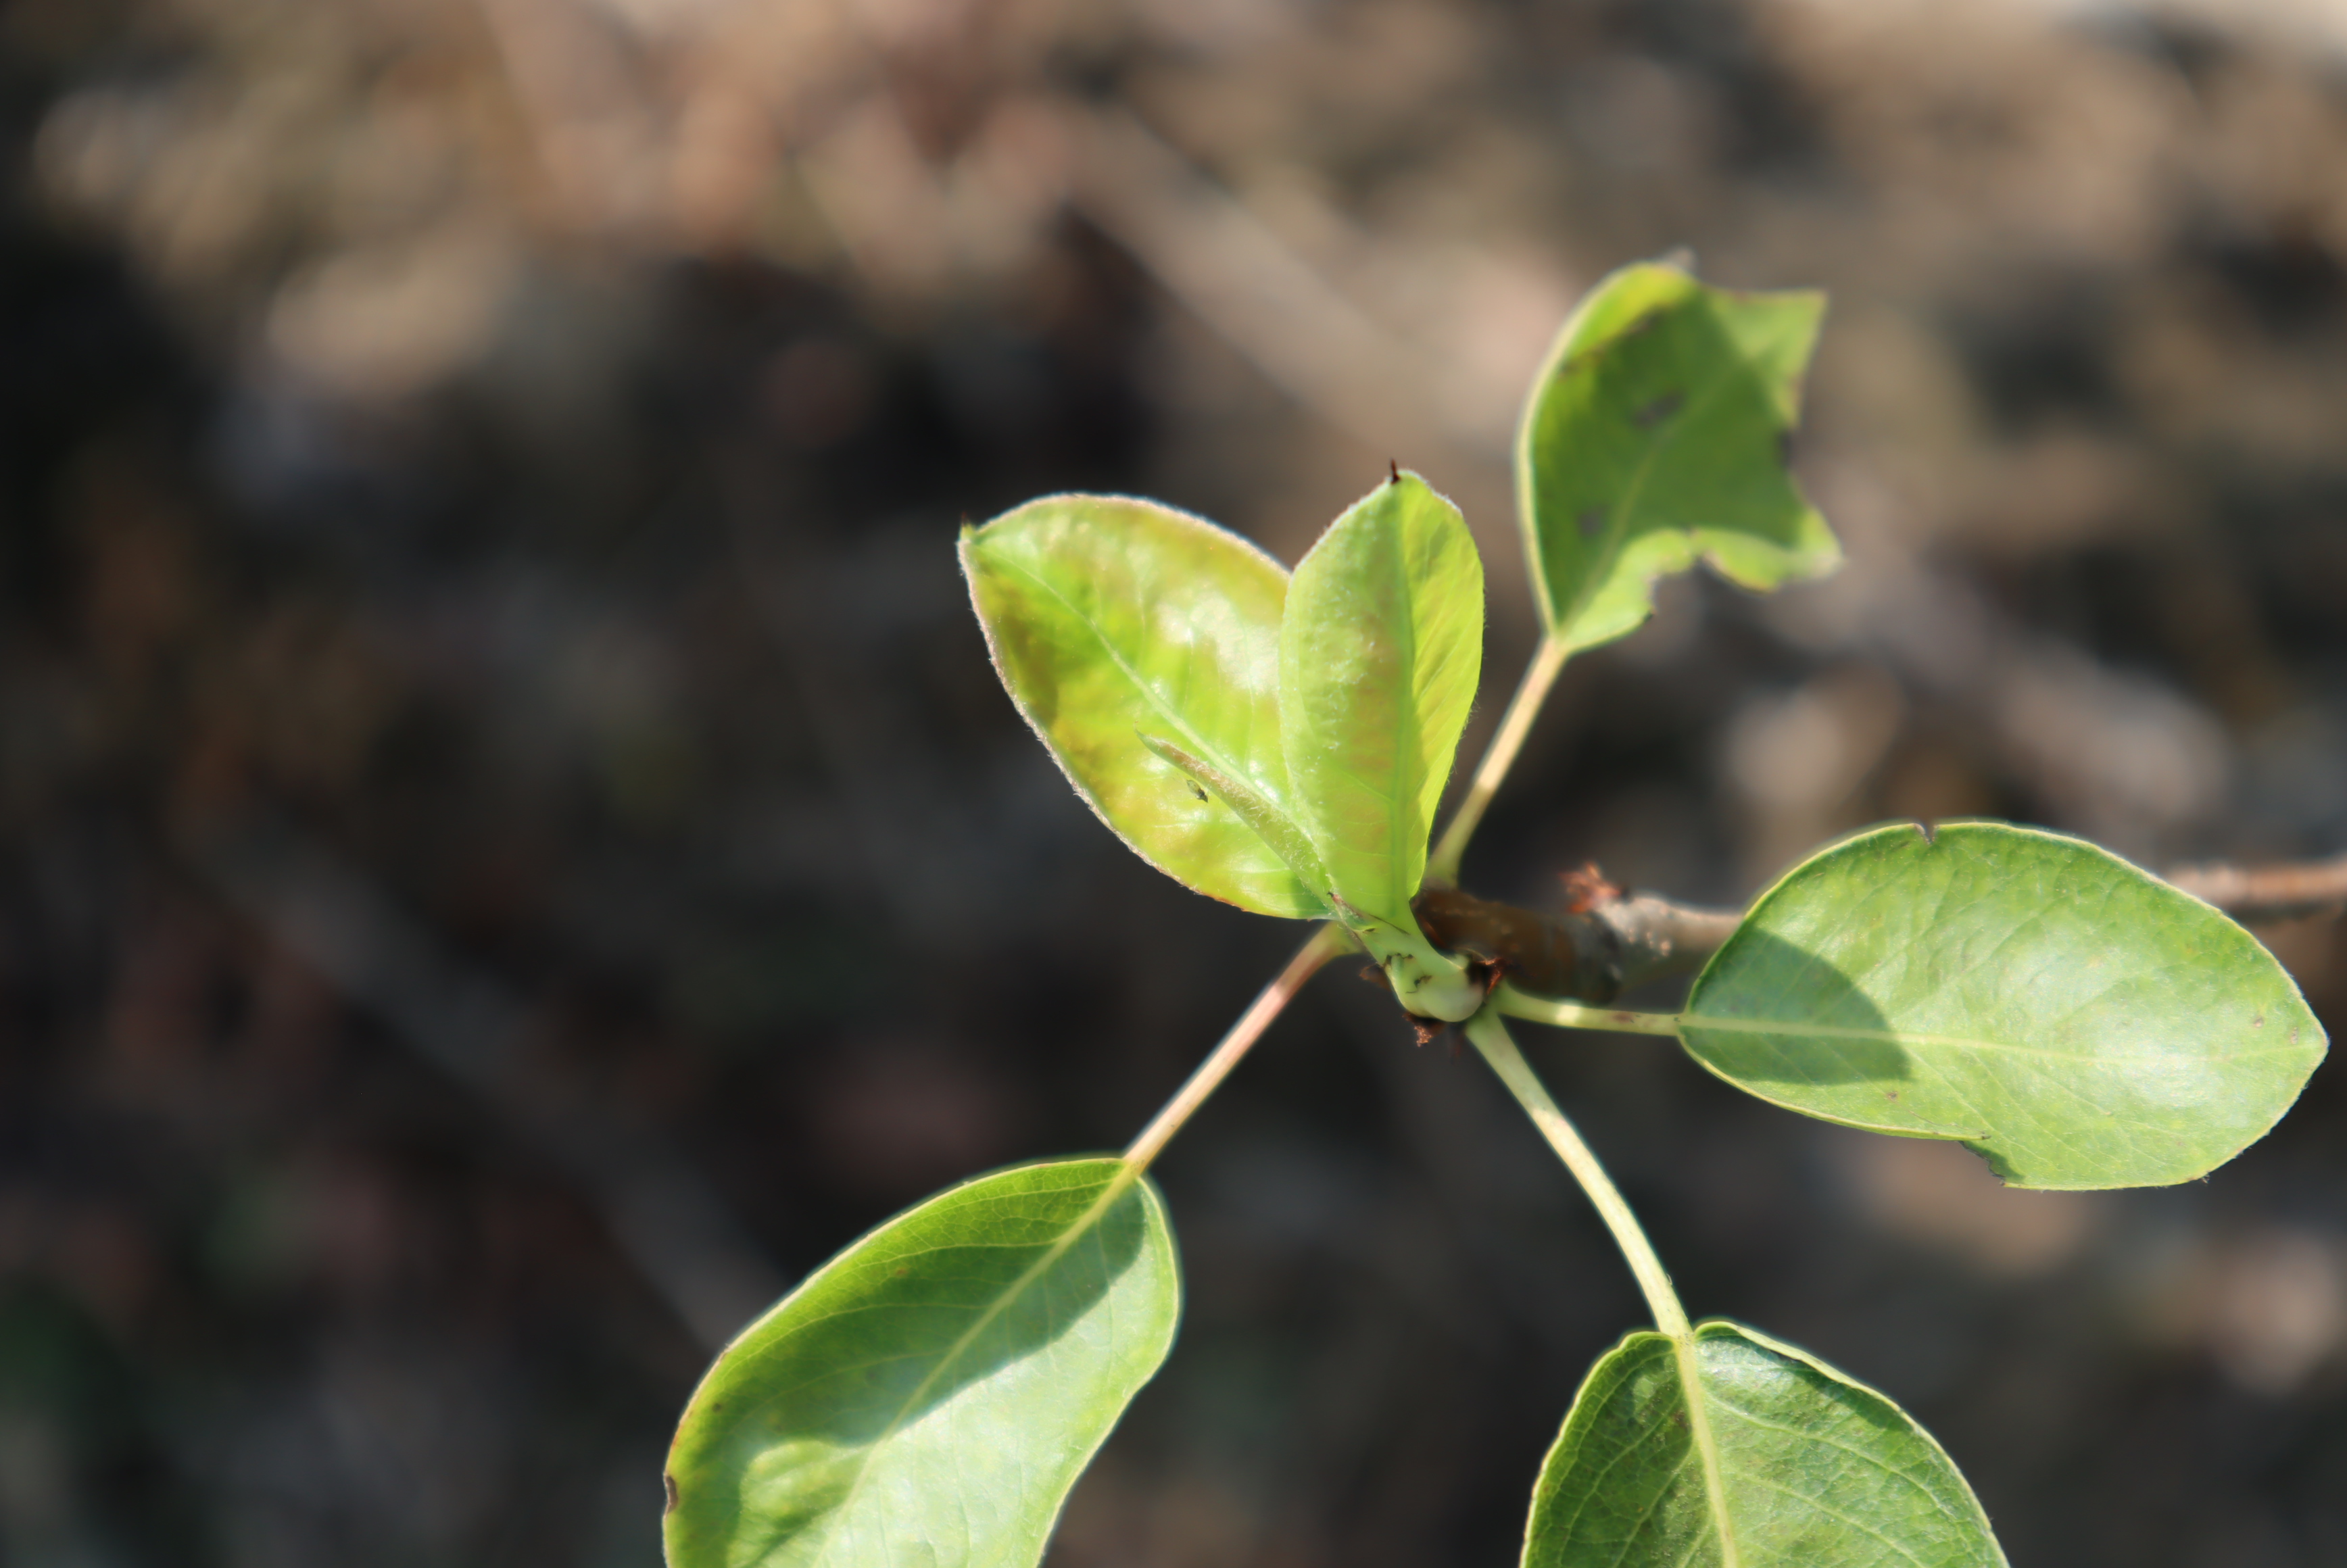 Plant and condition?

pear, aphids
